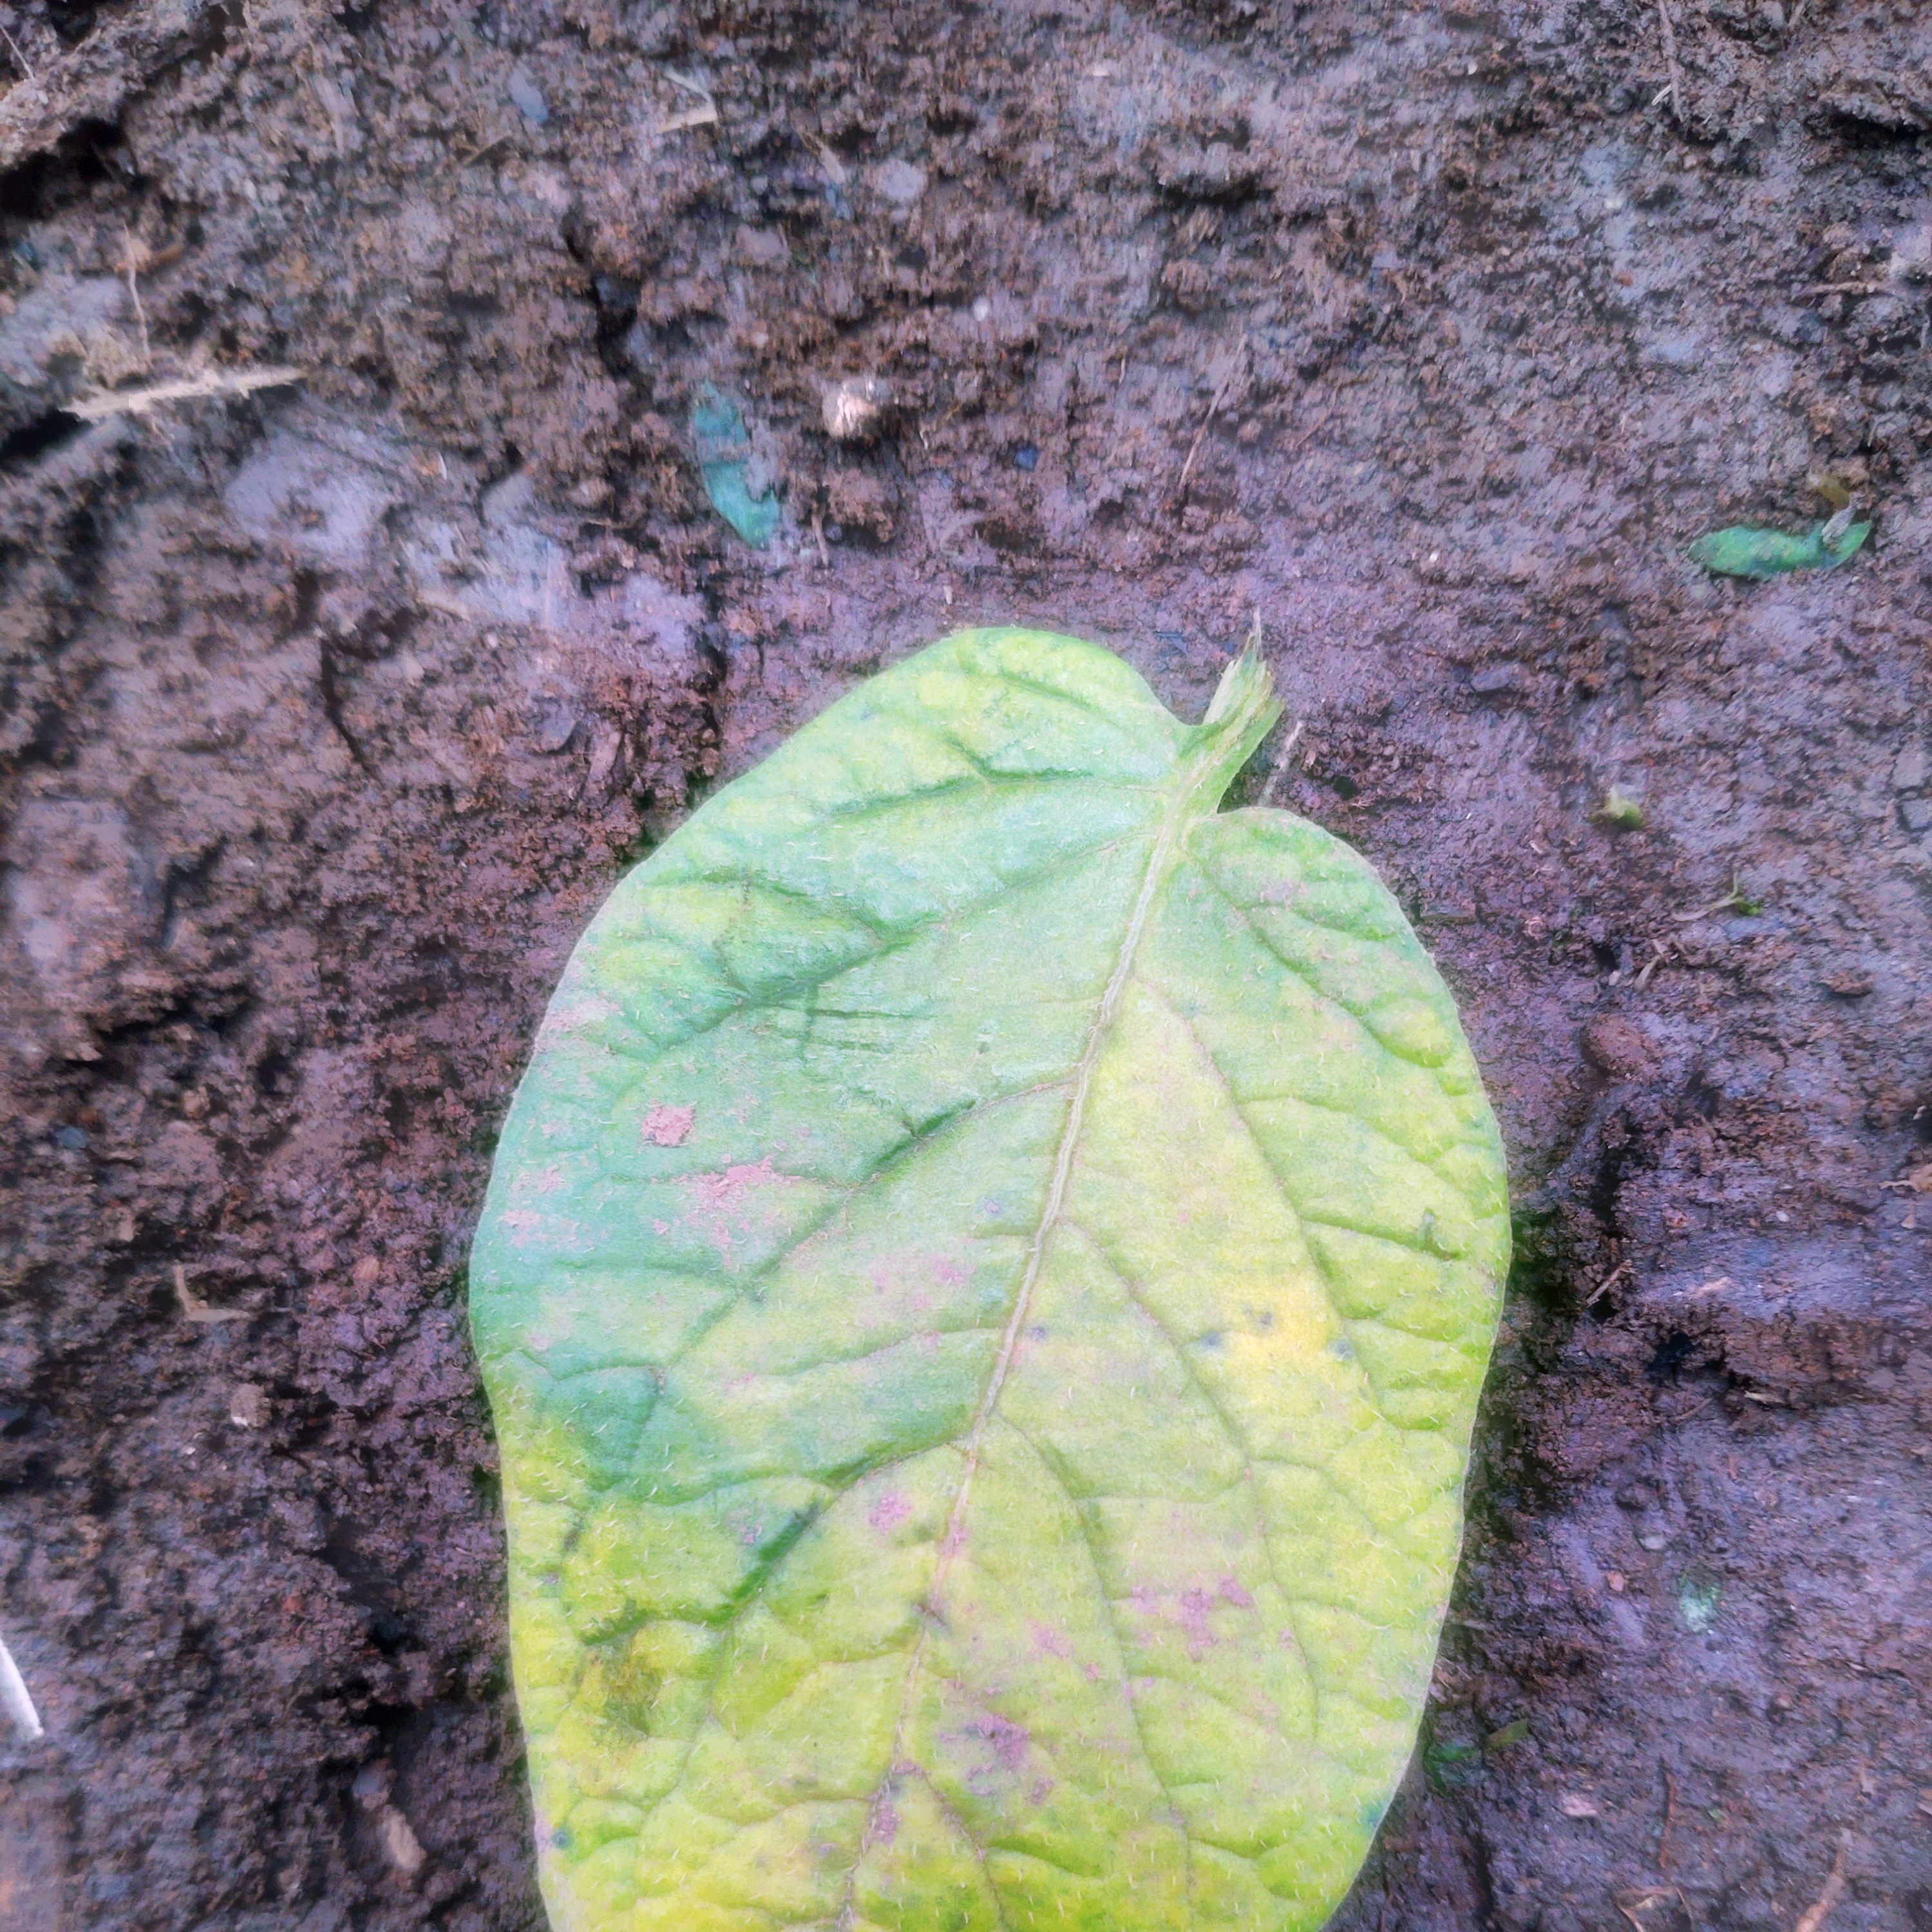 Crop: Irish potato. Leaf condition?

late blight
